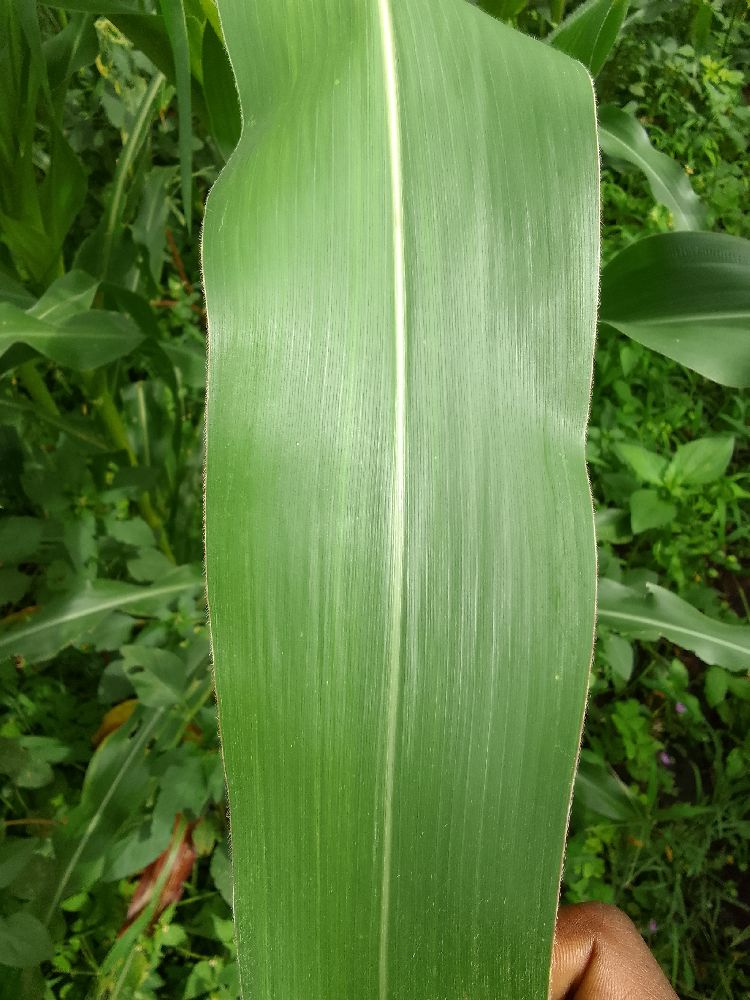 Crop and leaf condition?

maize, healthy
